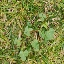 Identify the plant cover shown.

unstructured weed
